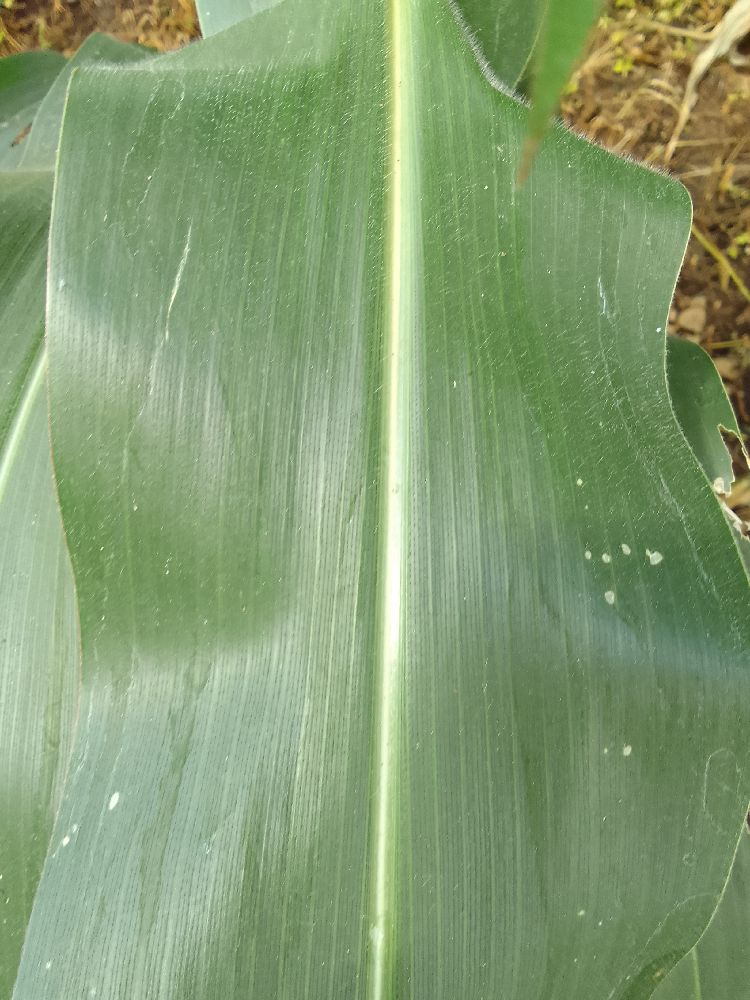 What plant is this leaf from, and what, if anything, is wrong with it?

maize, healthy
